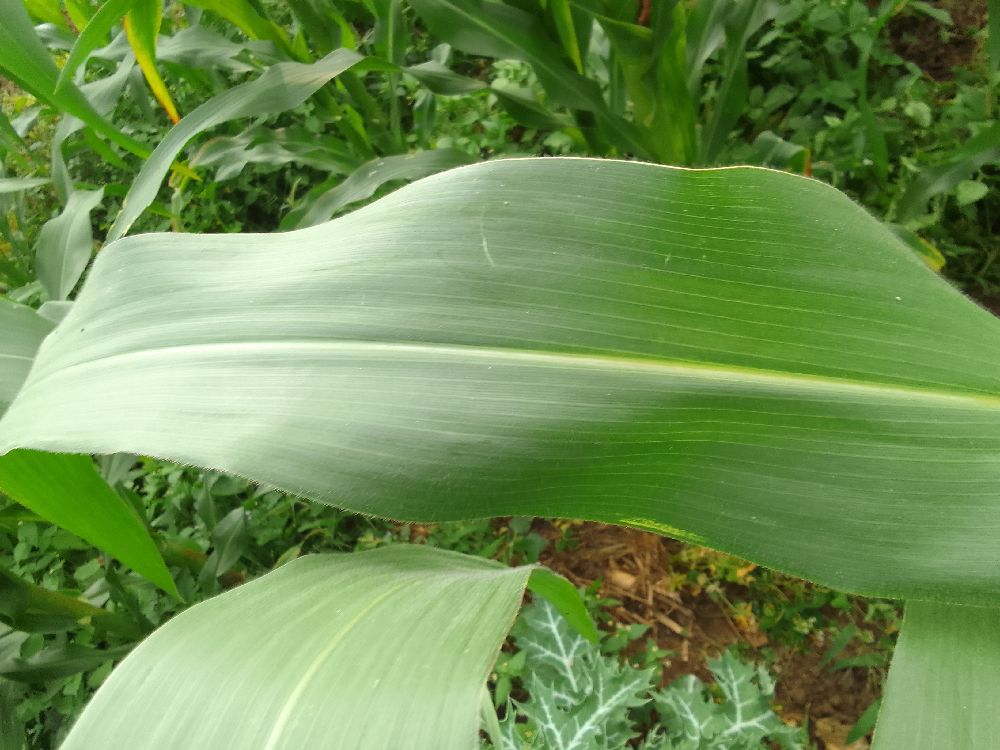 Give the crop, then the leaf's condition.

maize, healthy
